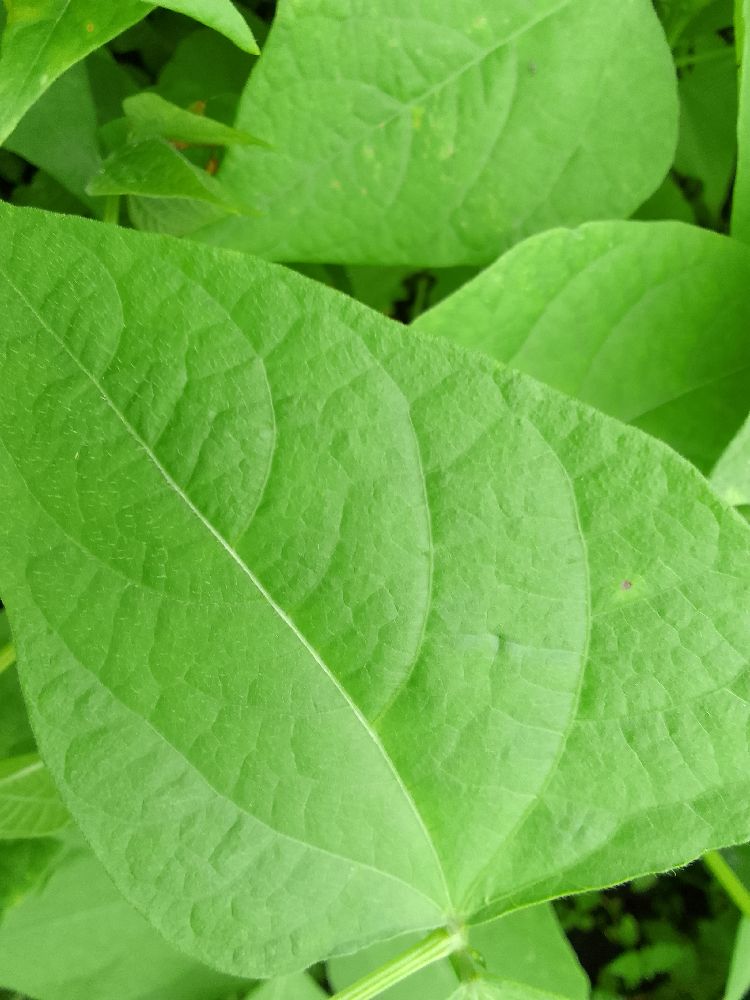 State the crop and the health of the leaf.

common bean, healthy
